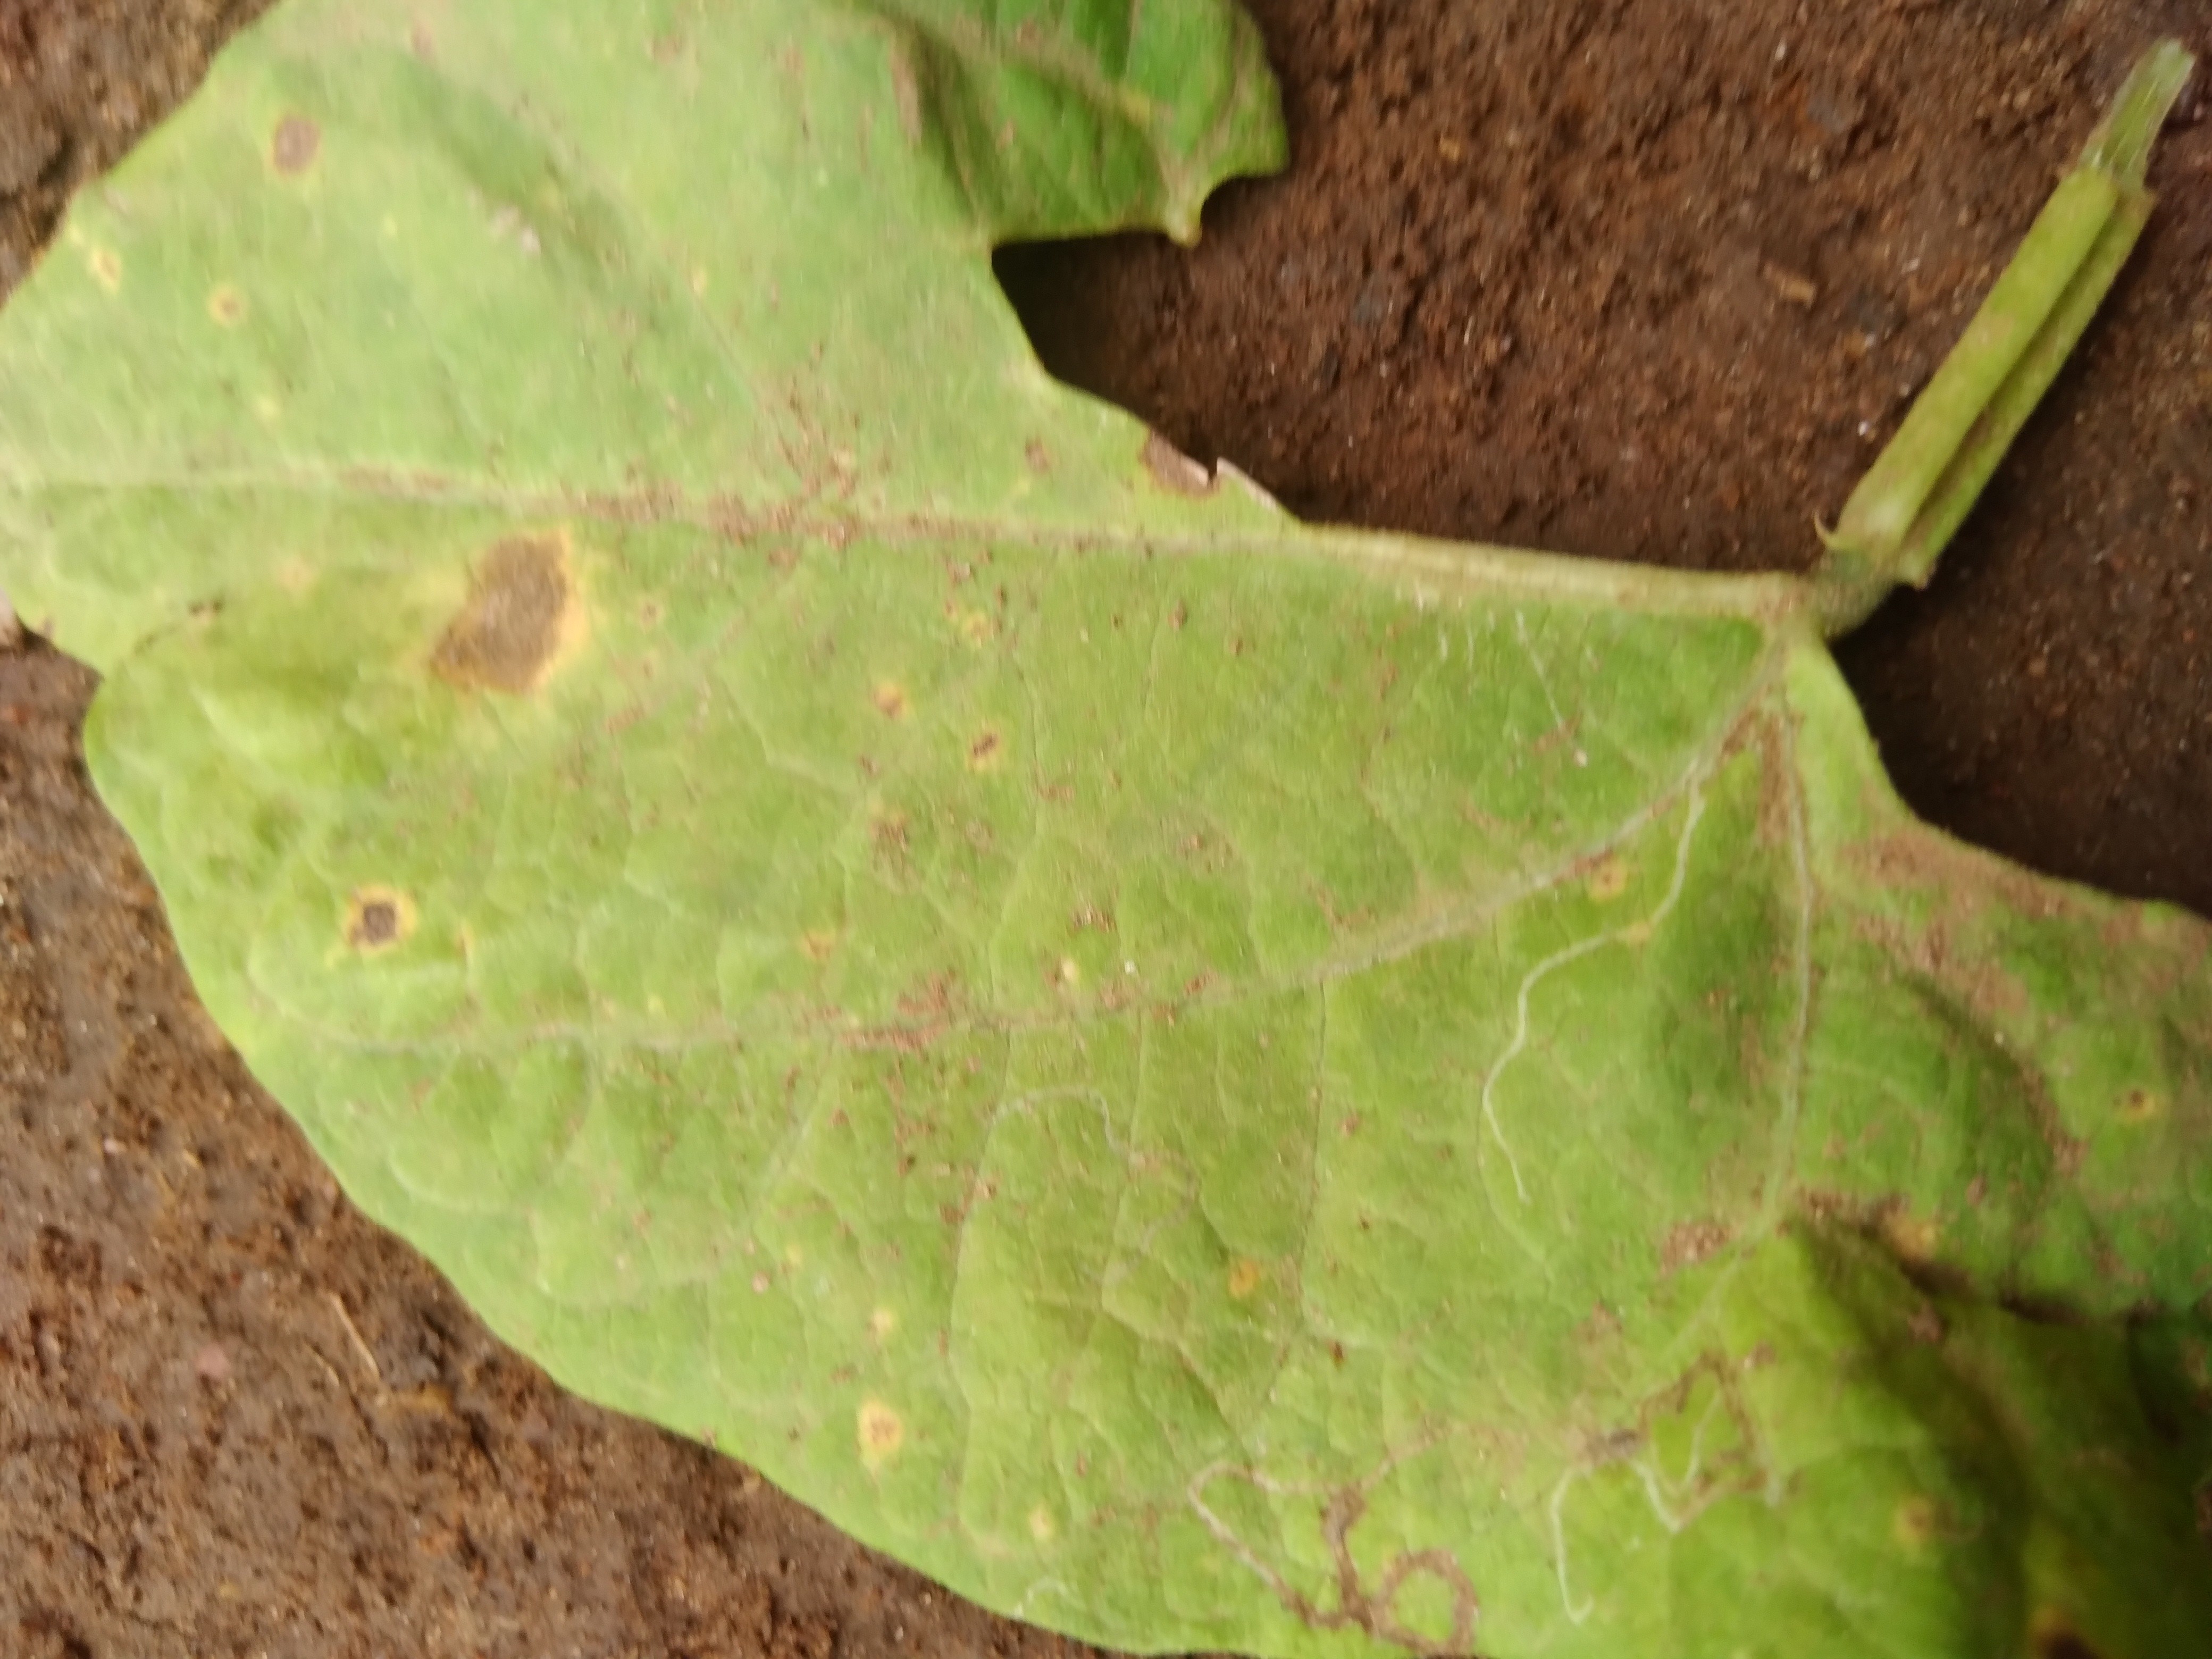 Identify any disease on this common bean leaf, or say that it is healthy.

rust
